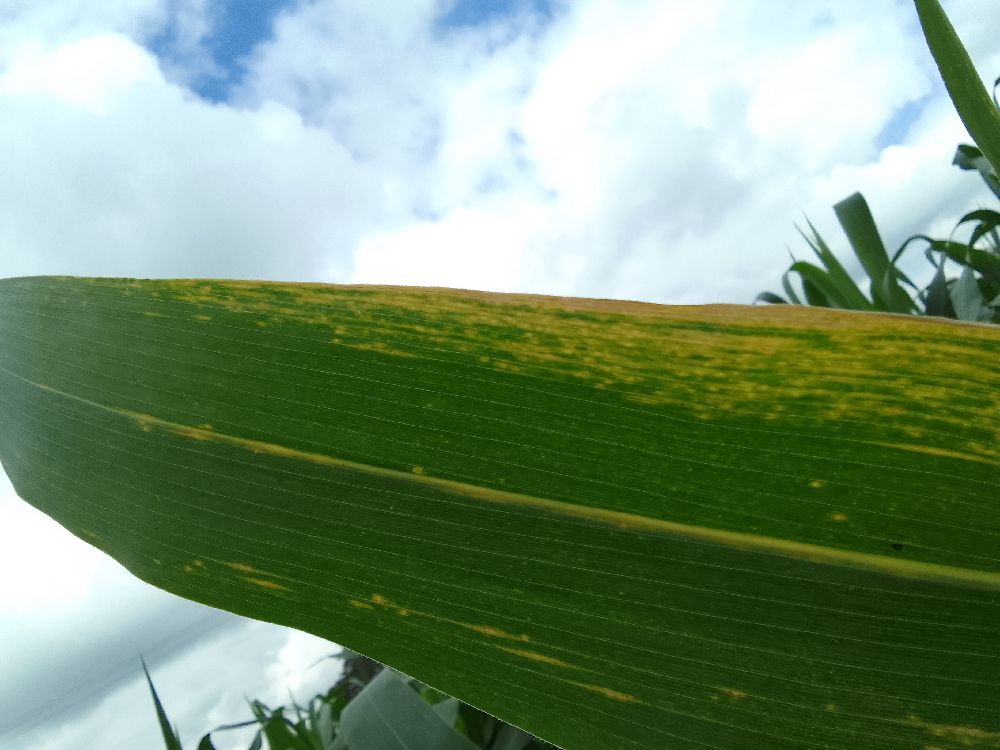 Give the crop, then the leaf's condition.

maize, maize lethal necrosis
